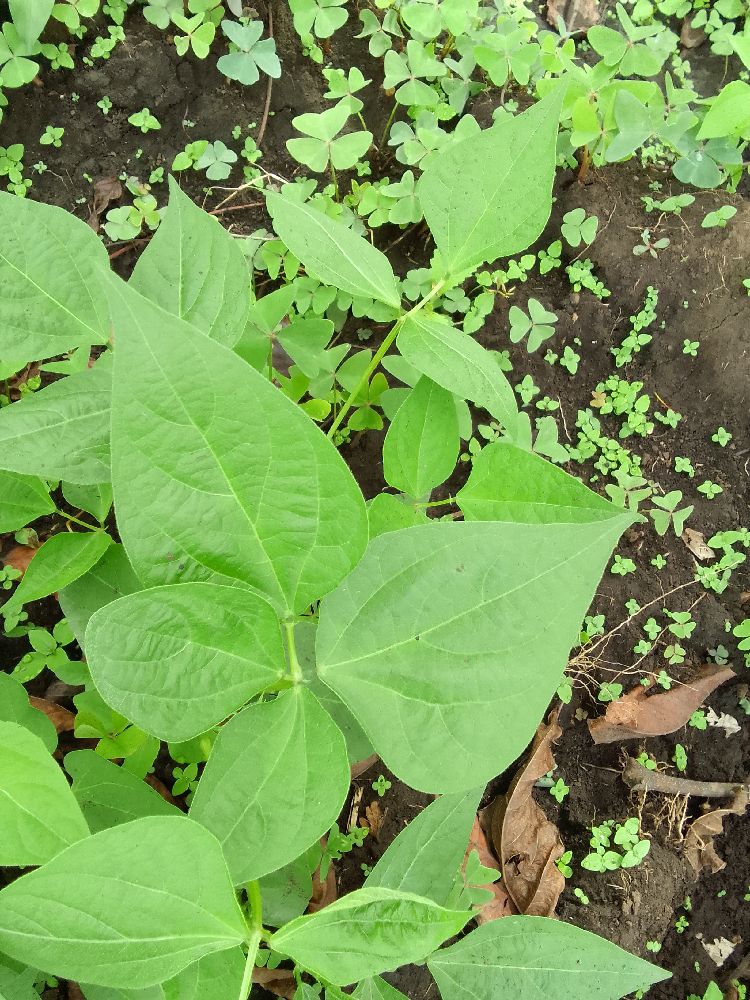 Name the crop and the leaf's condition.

common bean, healthy
